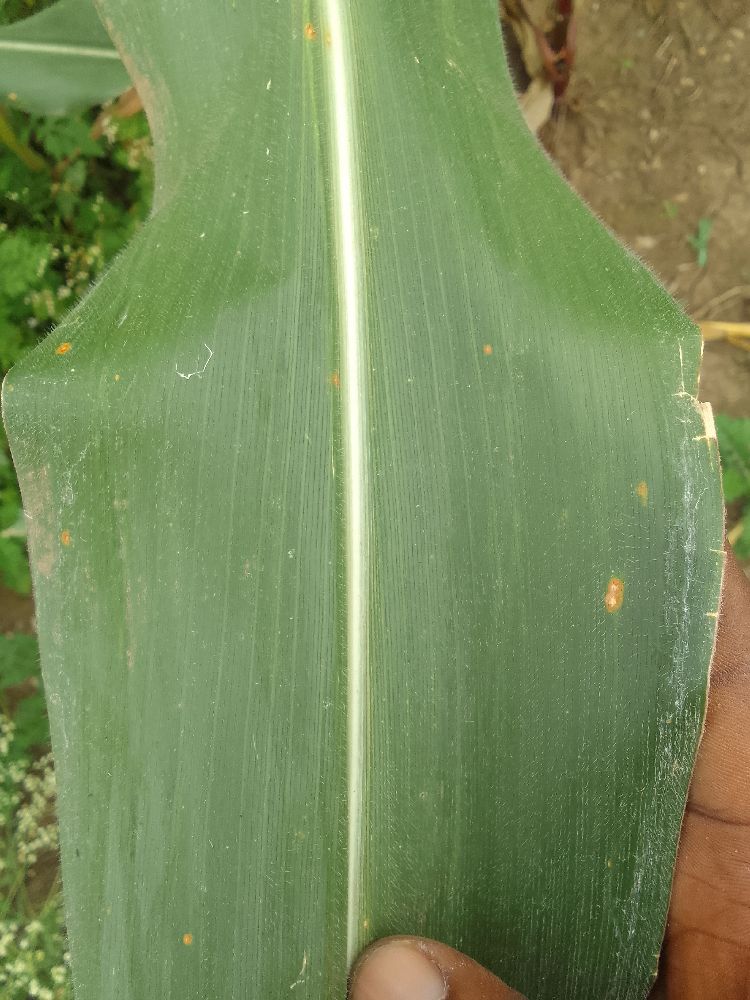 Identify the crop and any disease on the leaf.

maize, healthy
